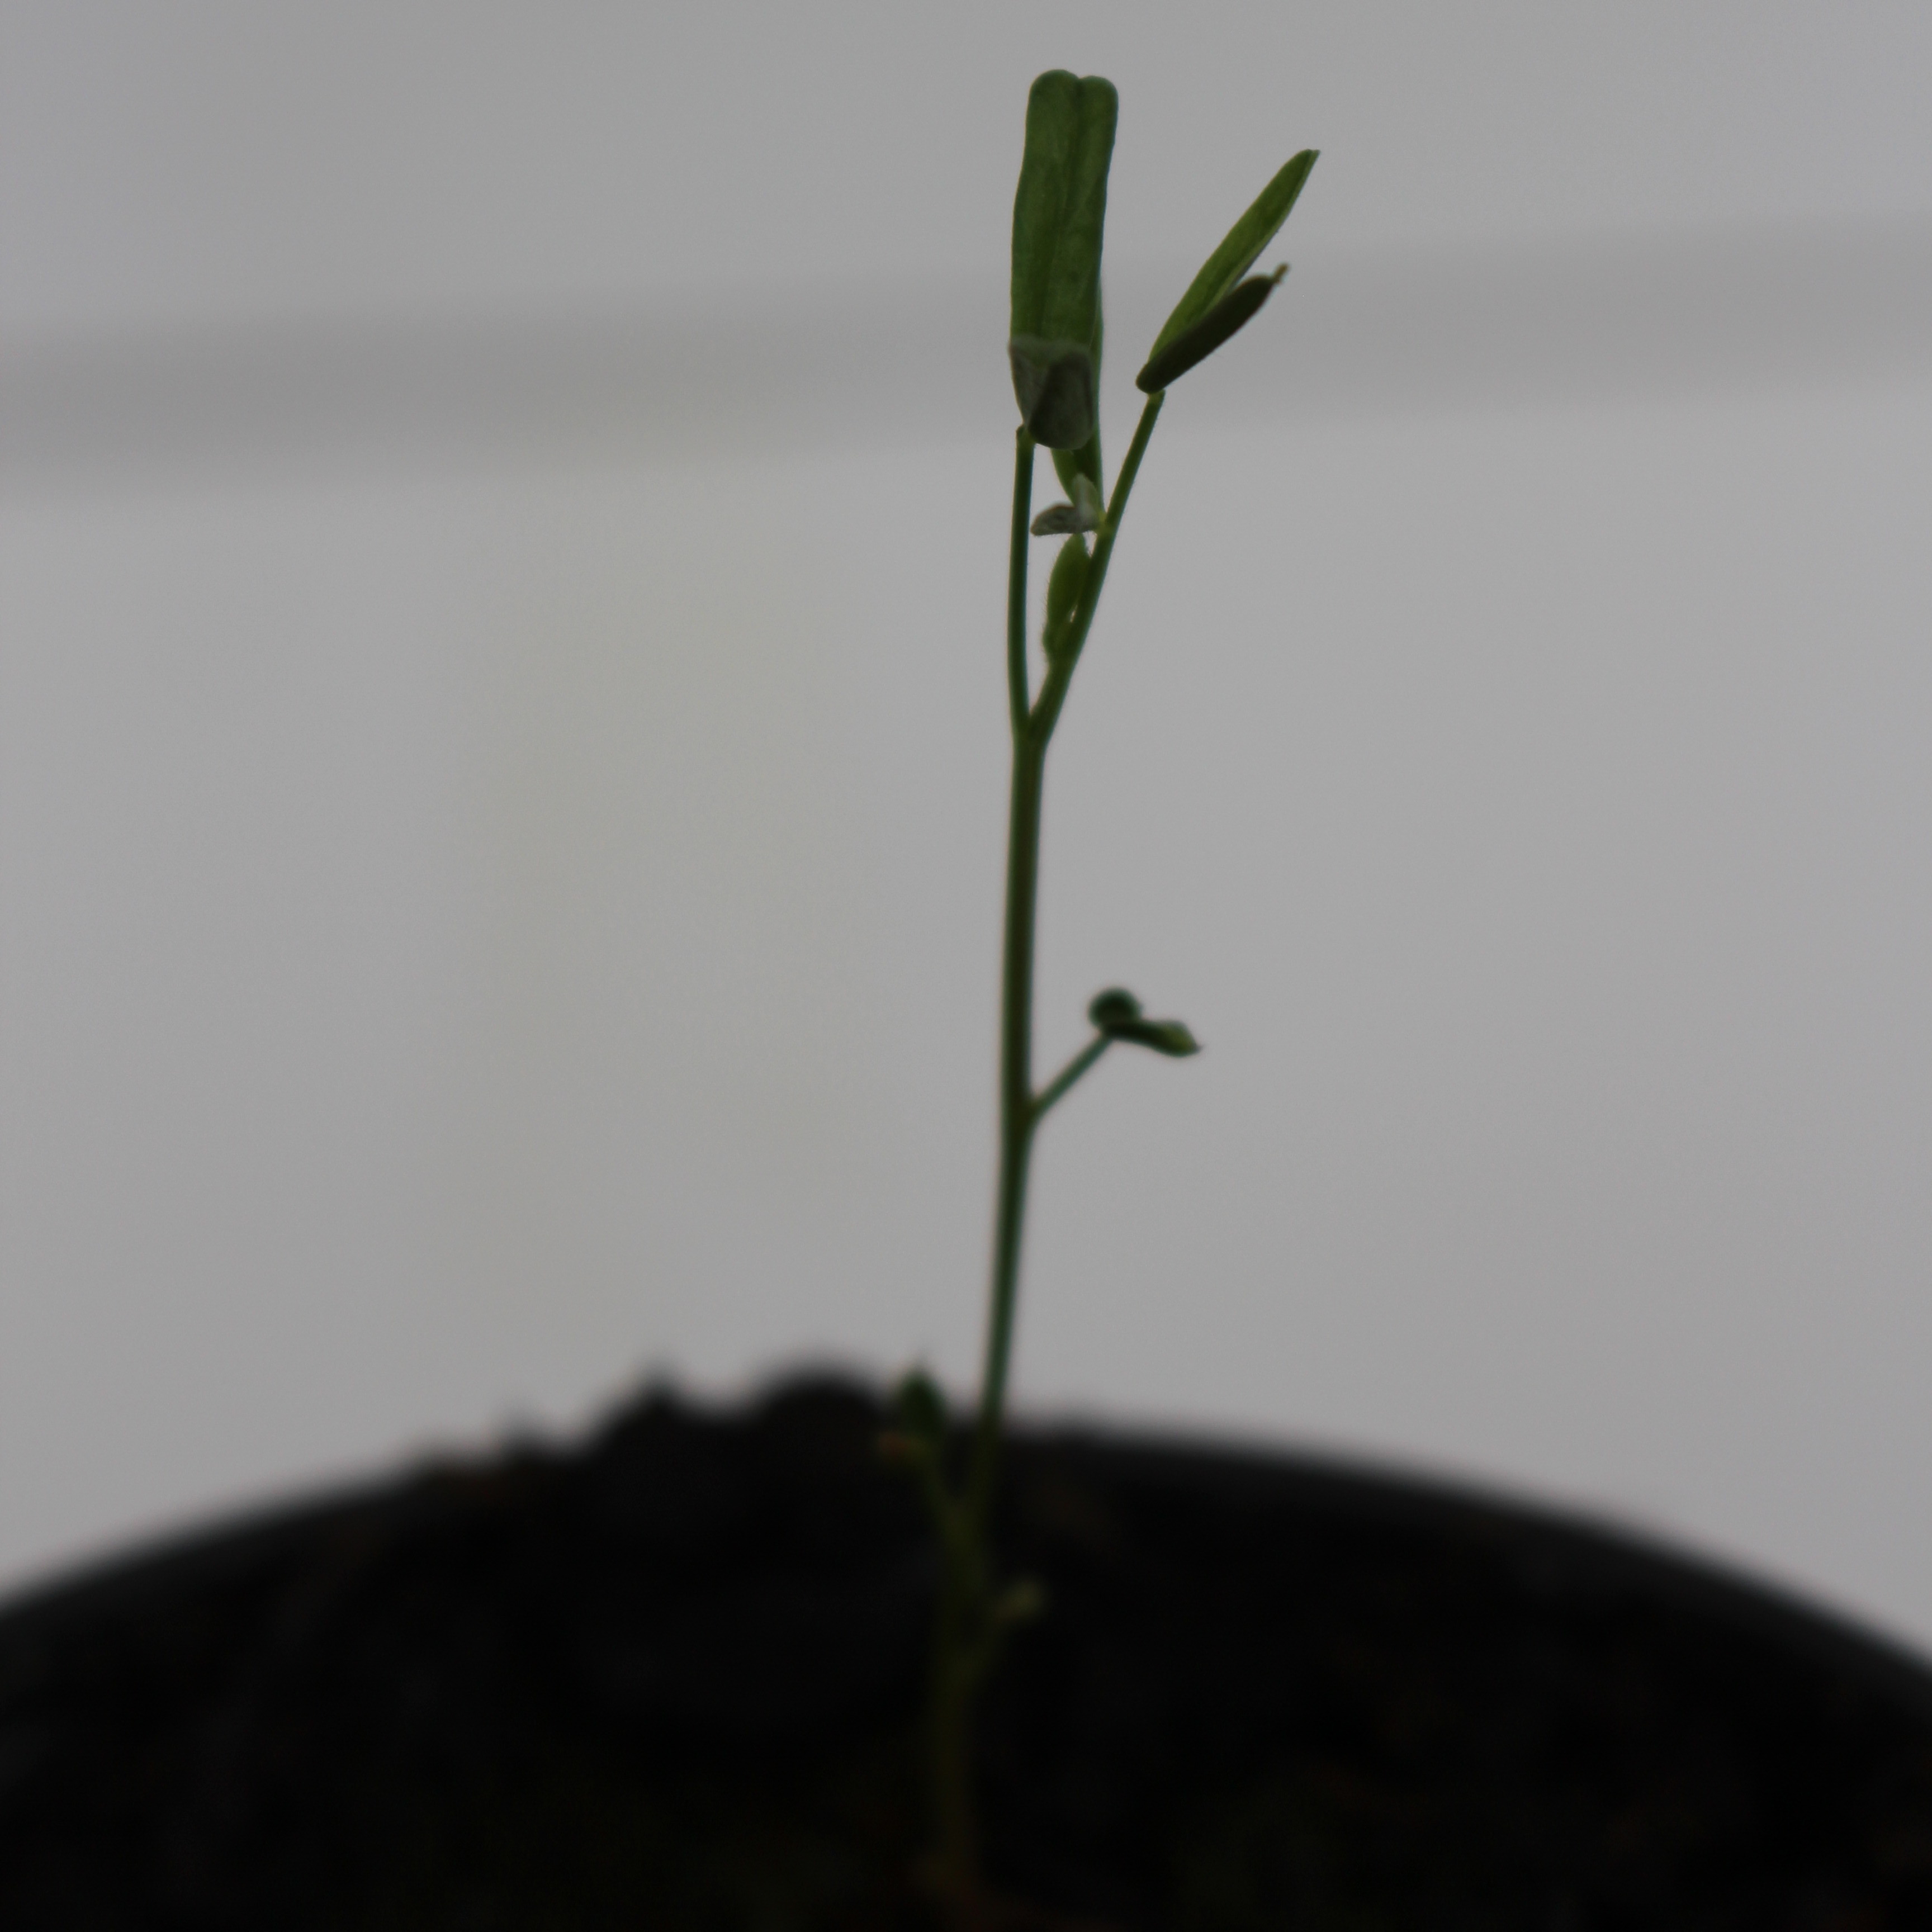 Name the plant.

Vicia sativa
